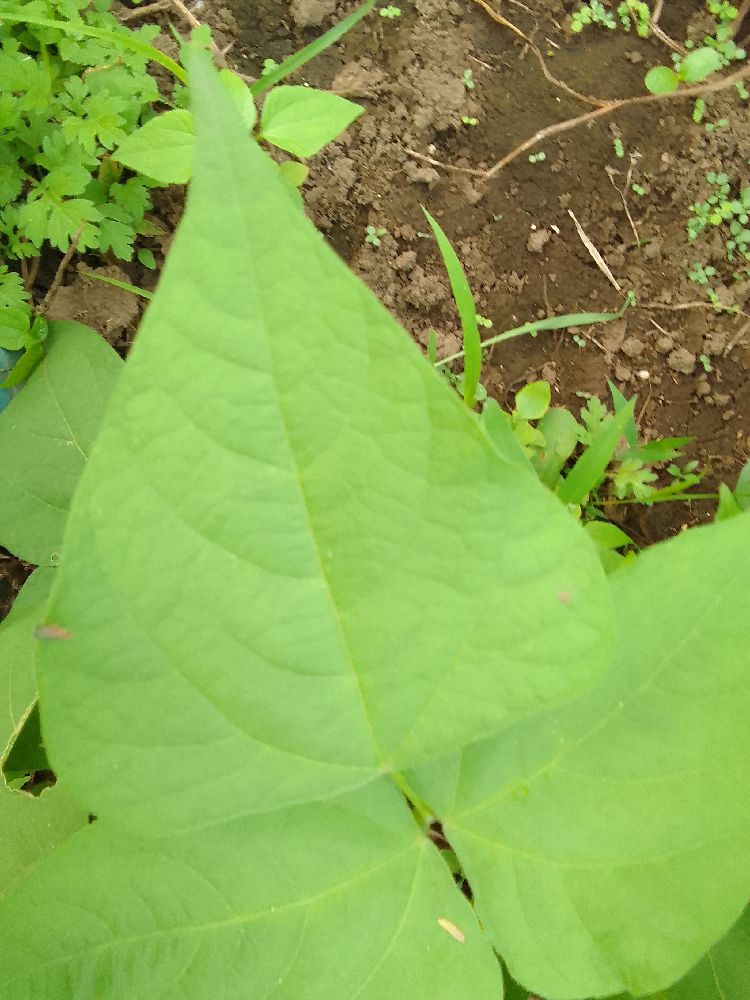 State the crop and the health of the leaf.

common bean, healthy
